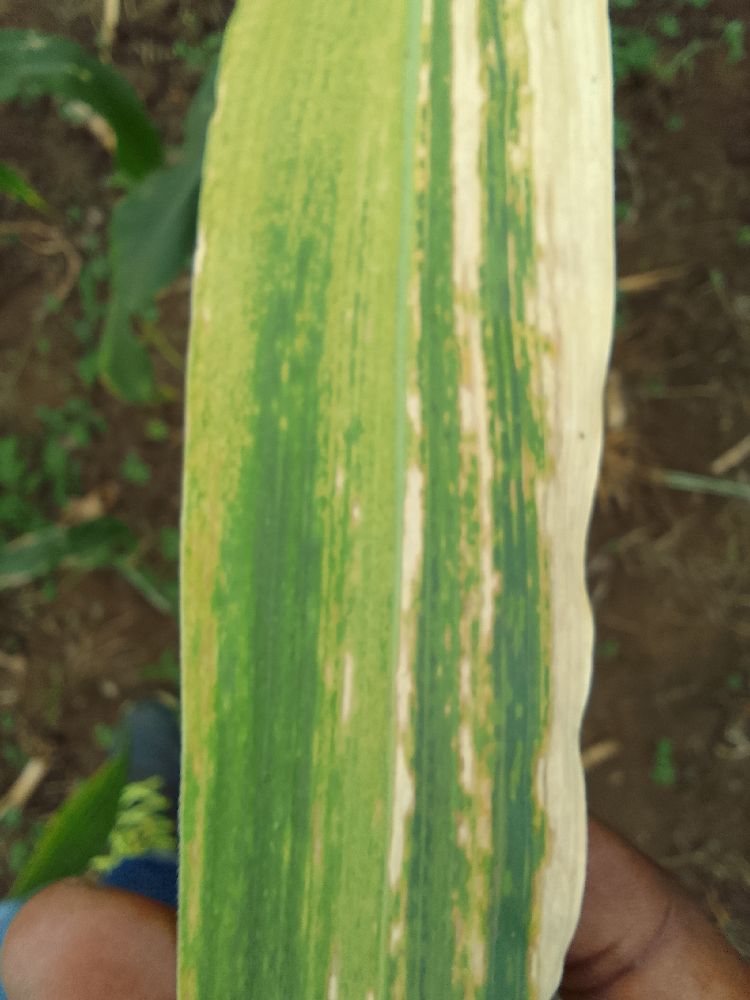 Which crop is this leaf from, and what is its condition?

maize, maize lethal necrosis
